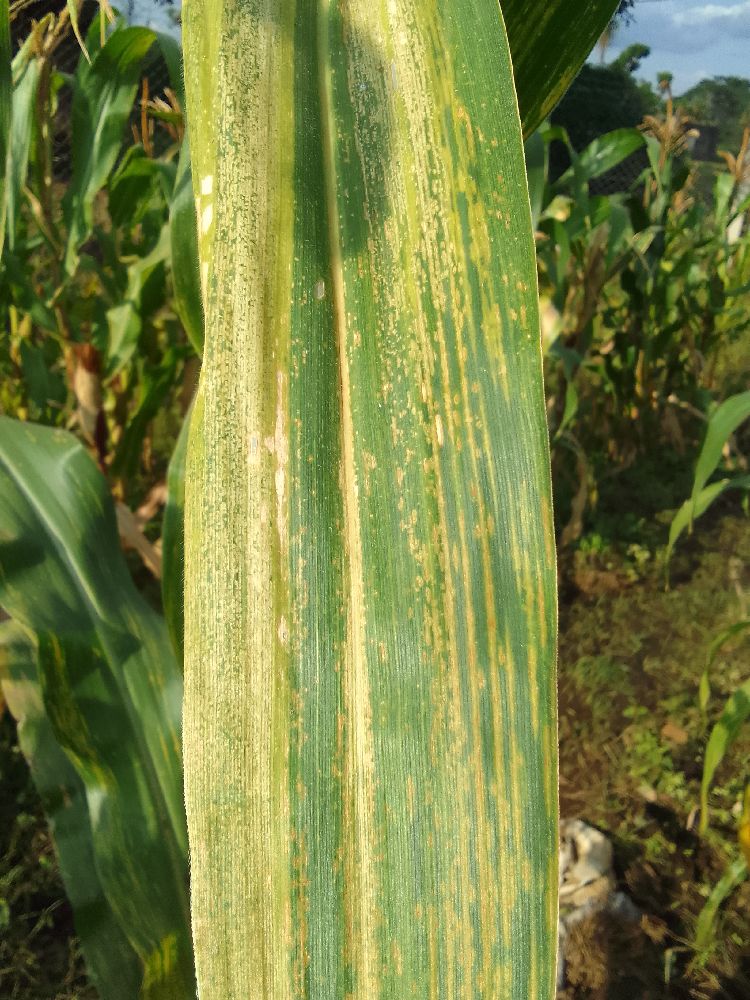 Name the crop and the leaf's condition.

maize, maize lethal necrosis
